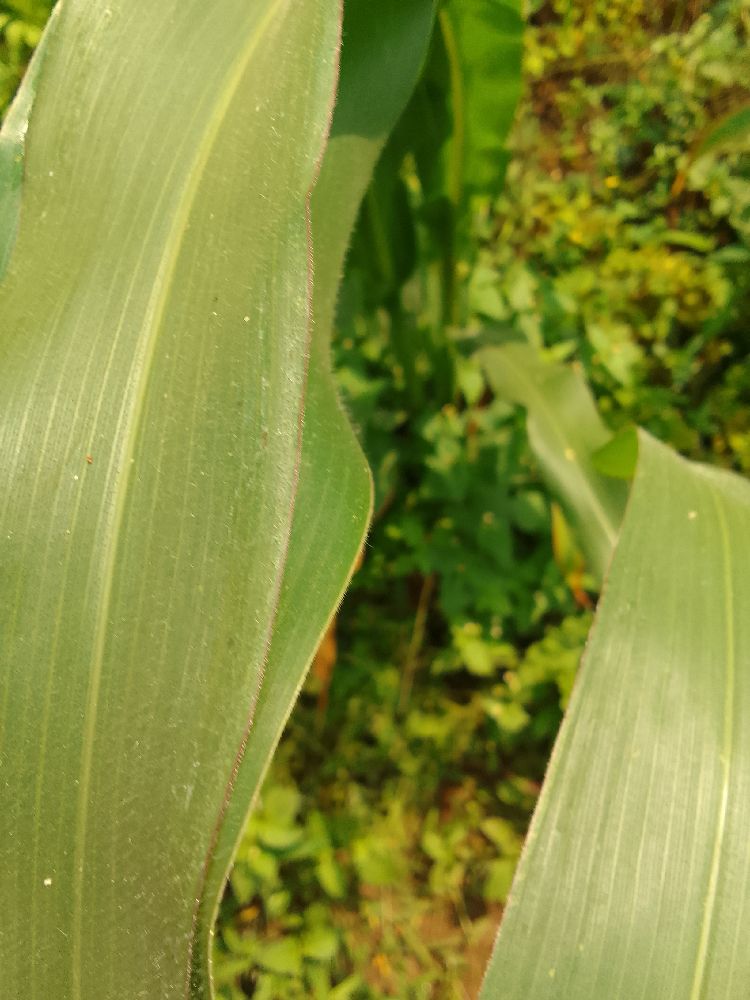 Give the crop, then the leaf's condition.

maize, healthy
